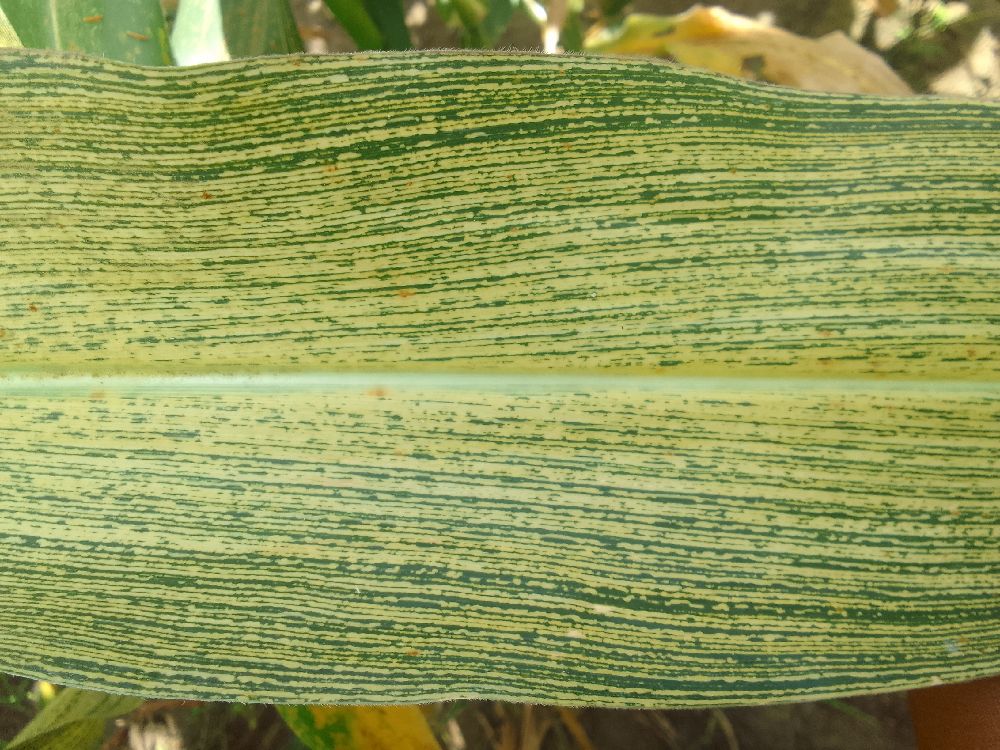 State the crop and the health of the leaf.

maize, maize streak virus
